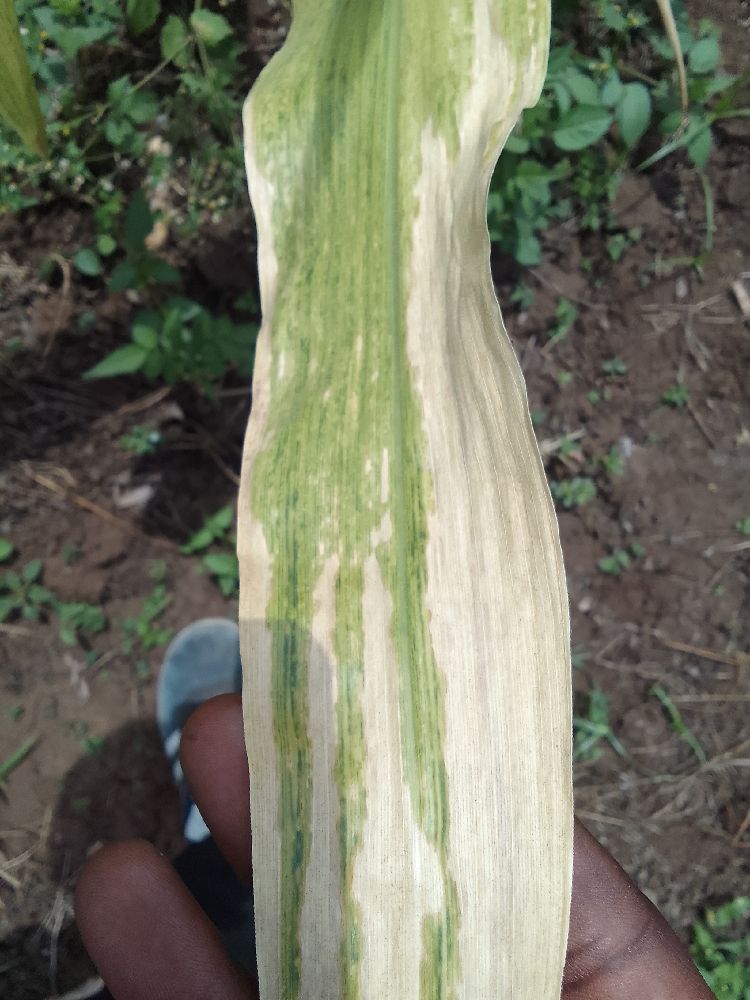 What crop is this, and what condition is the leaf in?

maize, maize lethal necrosis
